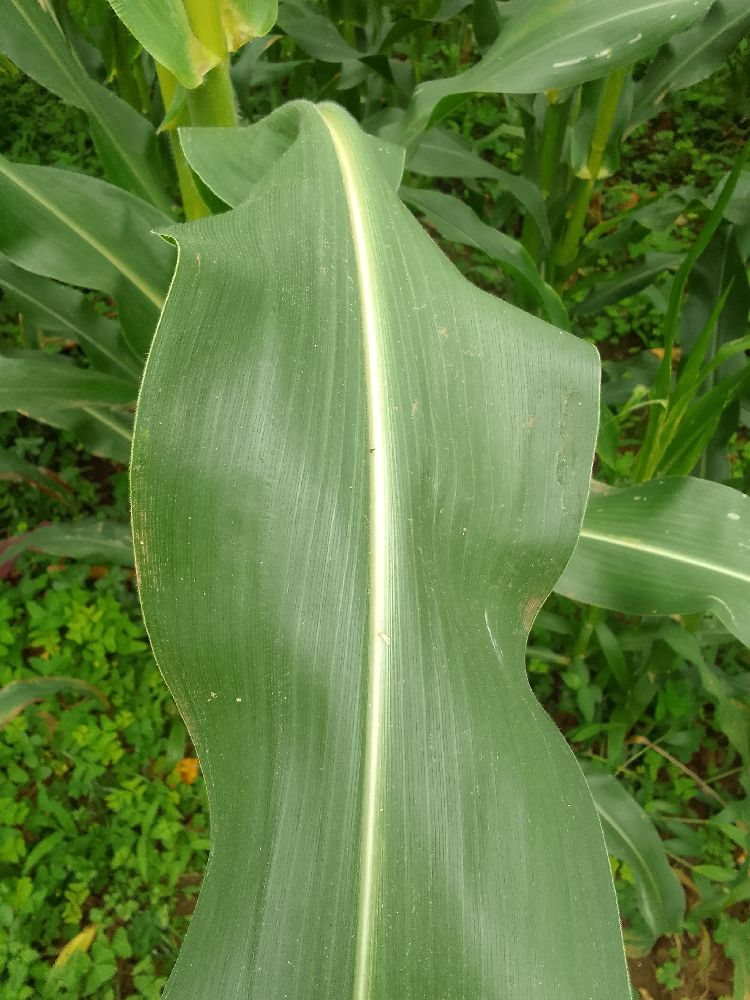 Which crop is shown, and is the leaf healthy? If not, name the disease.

maize, healthy
